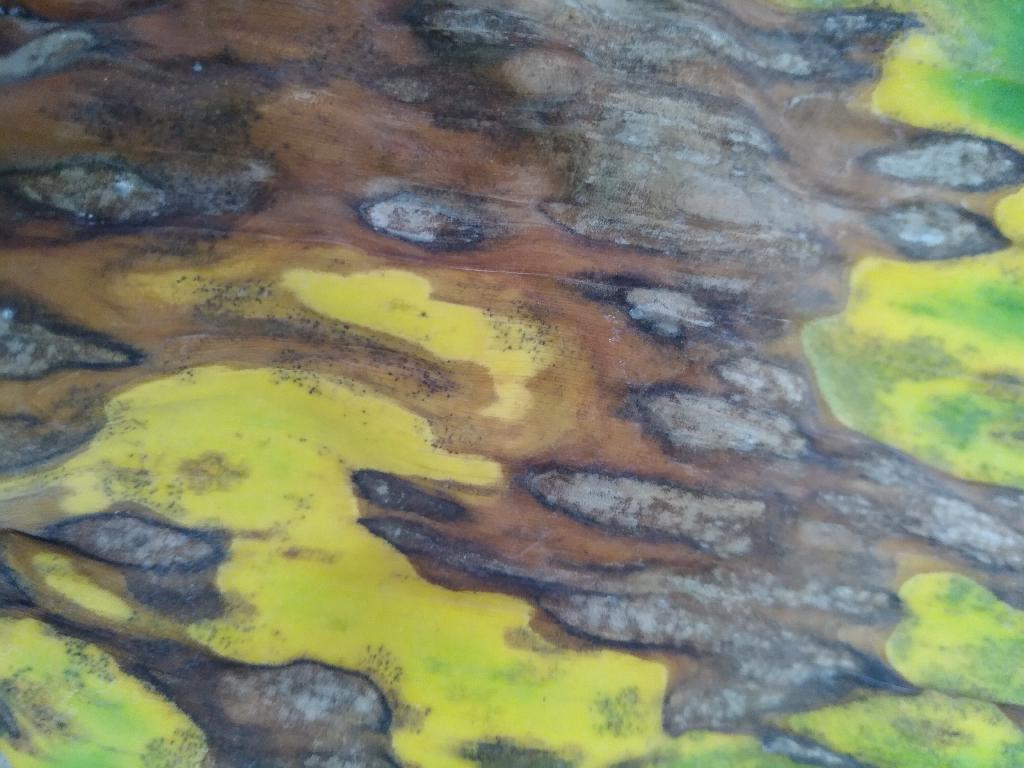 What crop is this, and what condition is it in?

banana, black sigatoka
